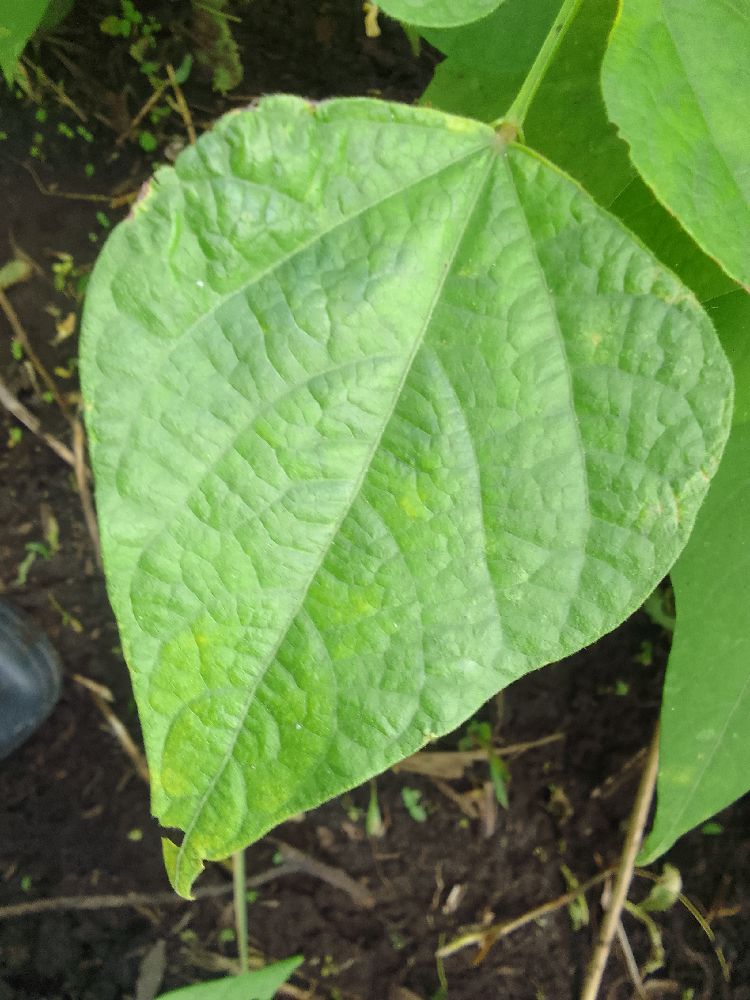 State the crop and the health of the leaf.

common bean, healthy
